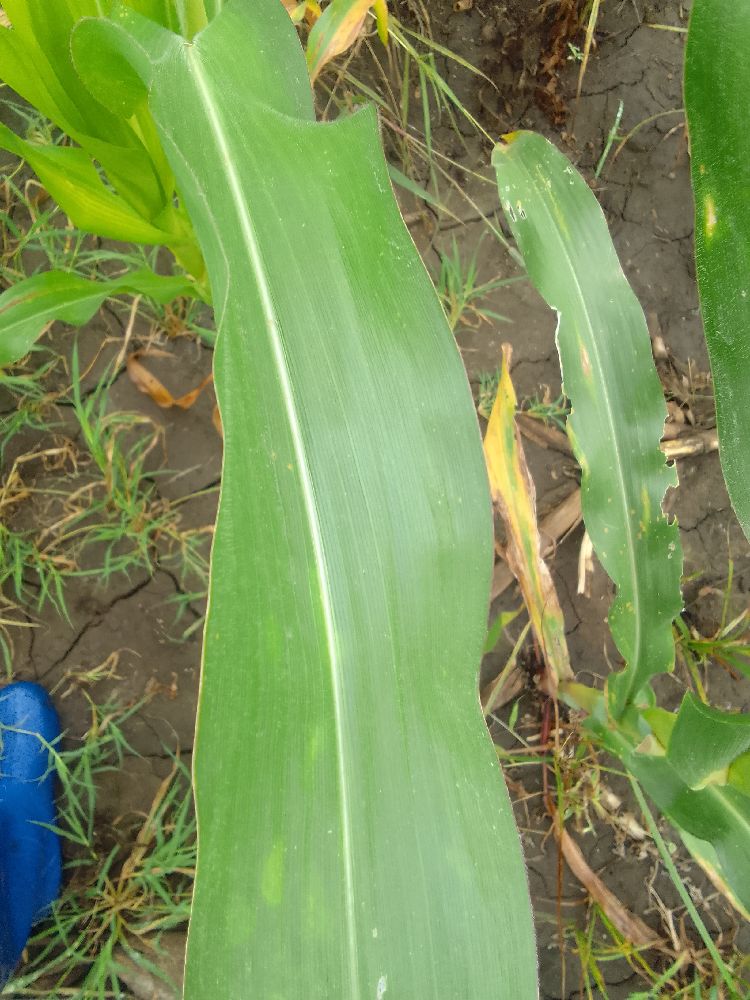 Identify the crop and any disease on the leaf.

maize, healthy
